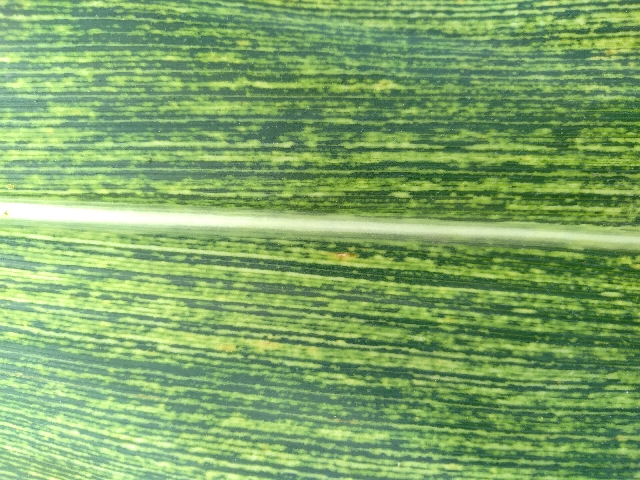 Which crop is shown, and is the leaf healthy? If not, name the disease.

maize, maize streak virus
